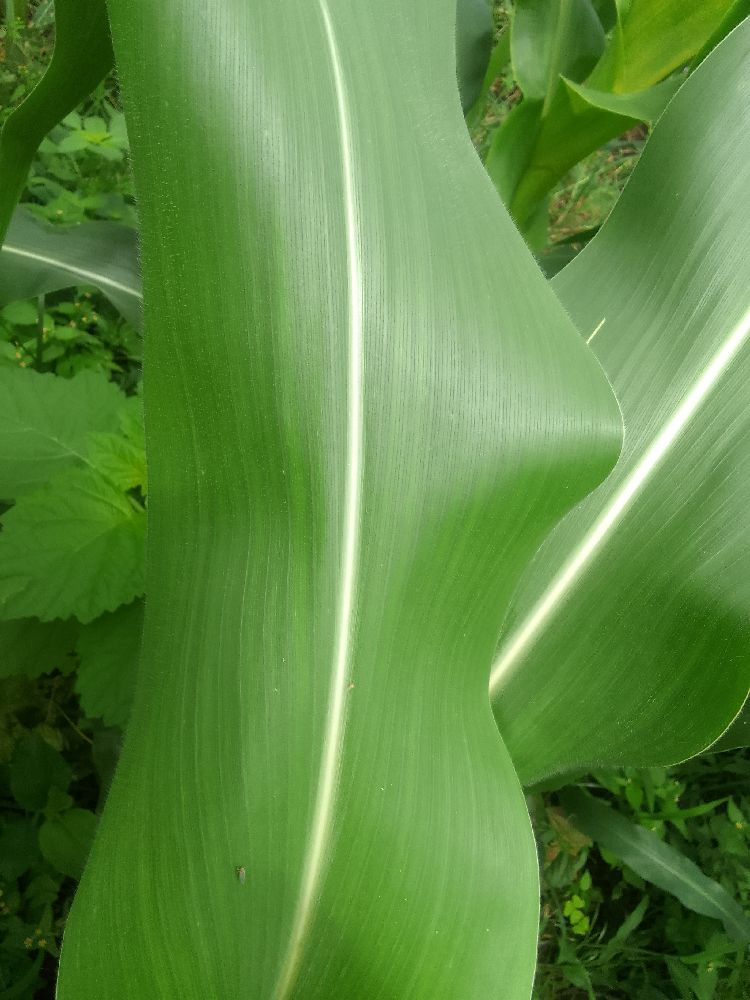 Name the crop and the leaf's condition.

maize, healthy
